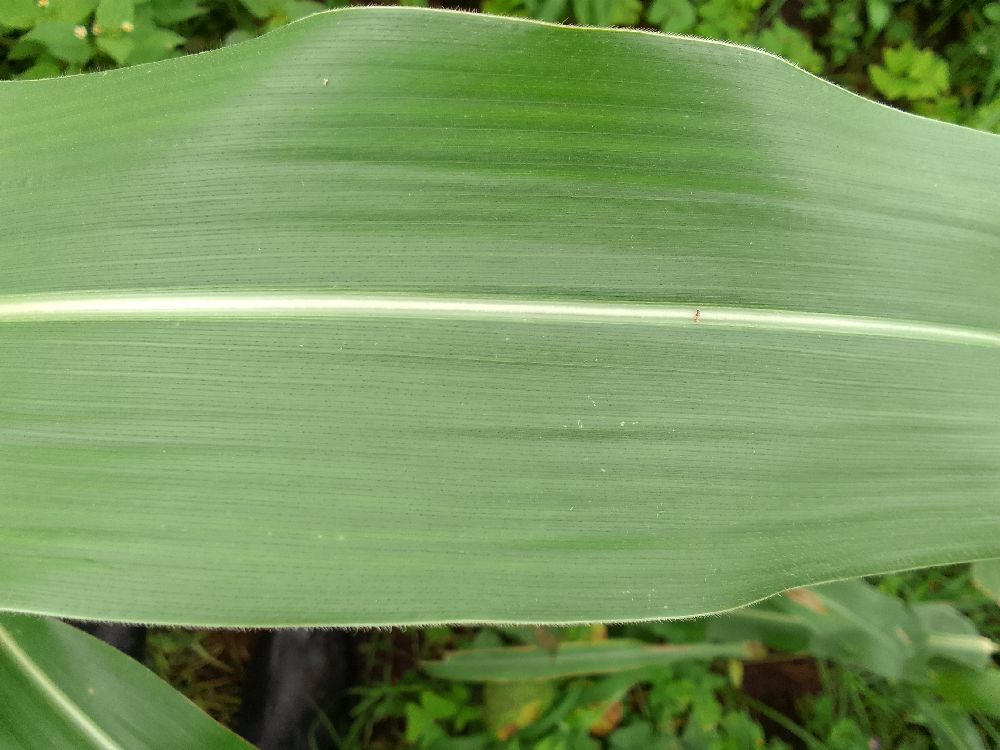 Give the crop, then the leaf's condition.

maize, healthy
